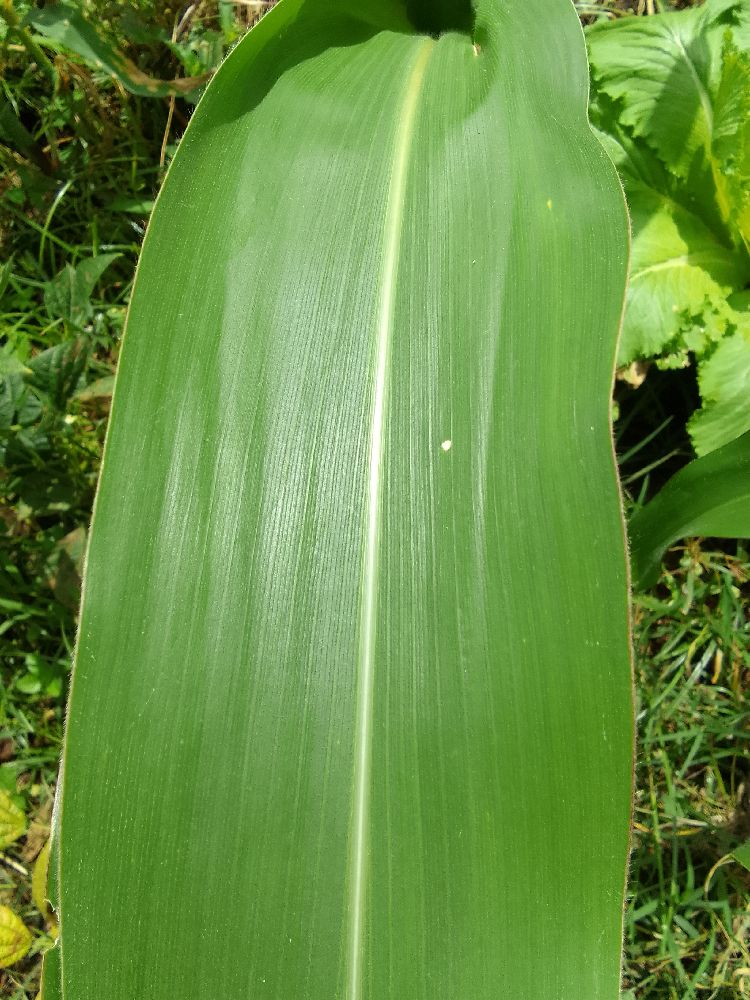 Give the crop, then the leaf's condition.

maize, healthy
